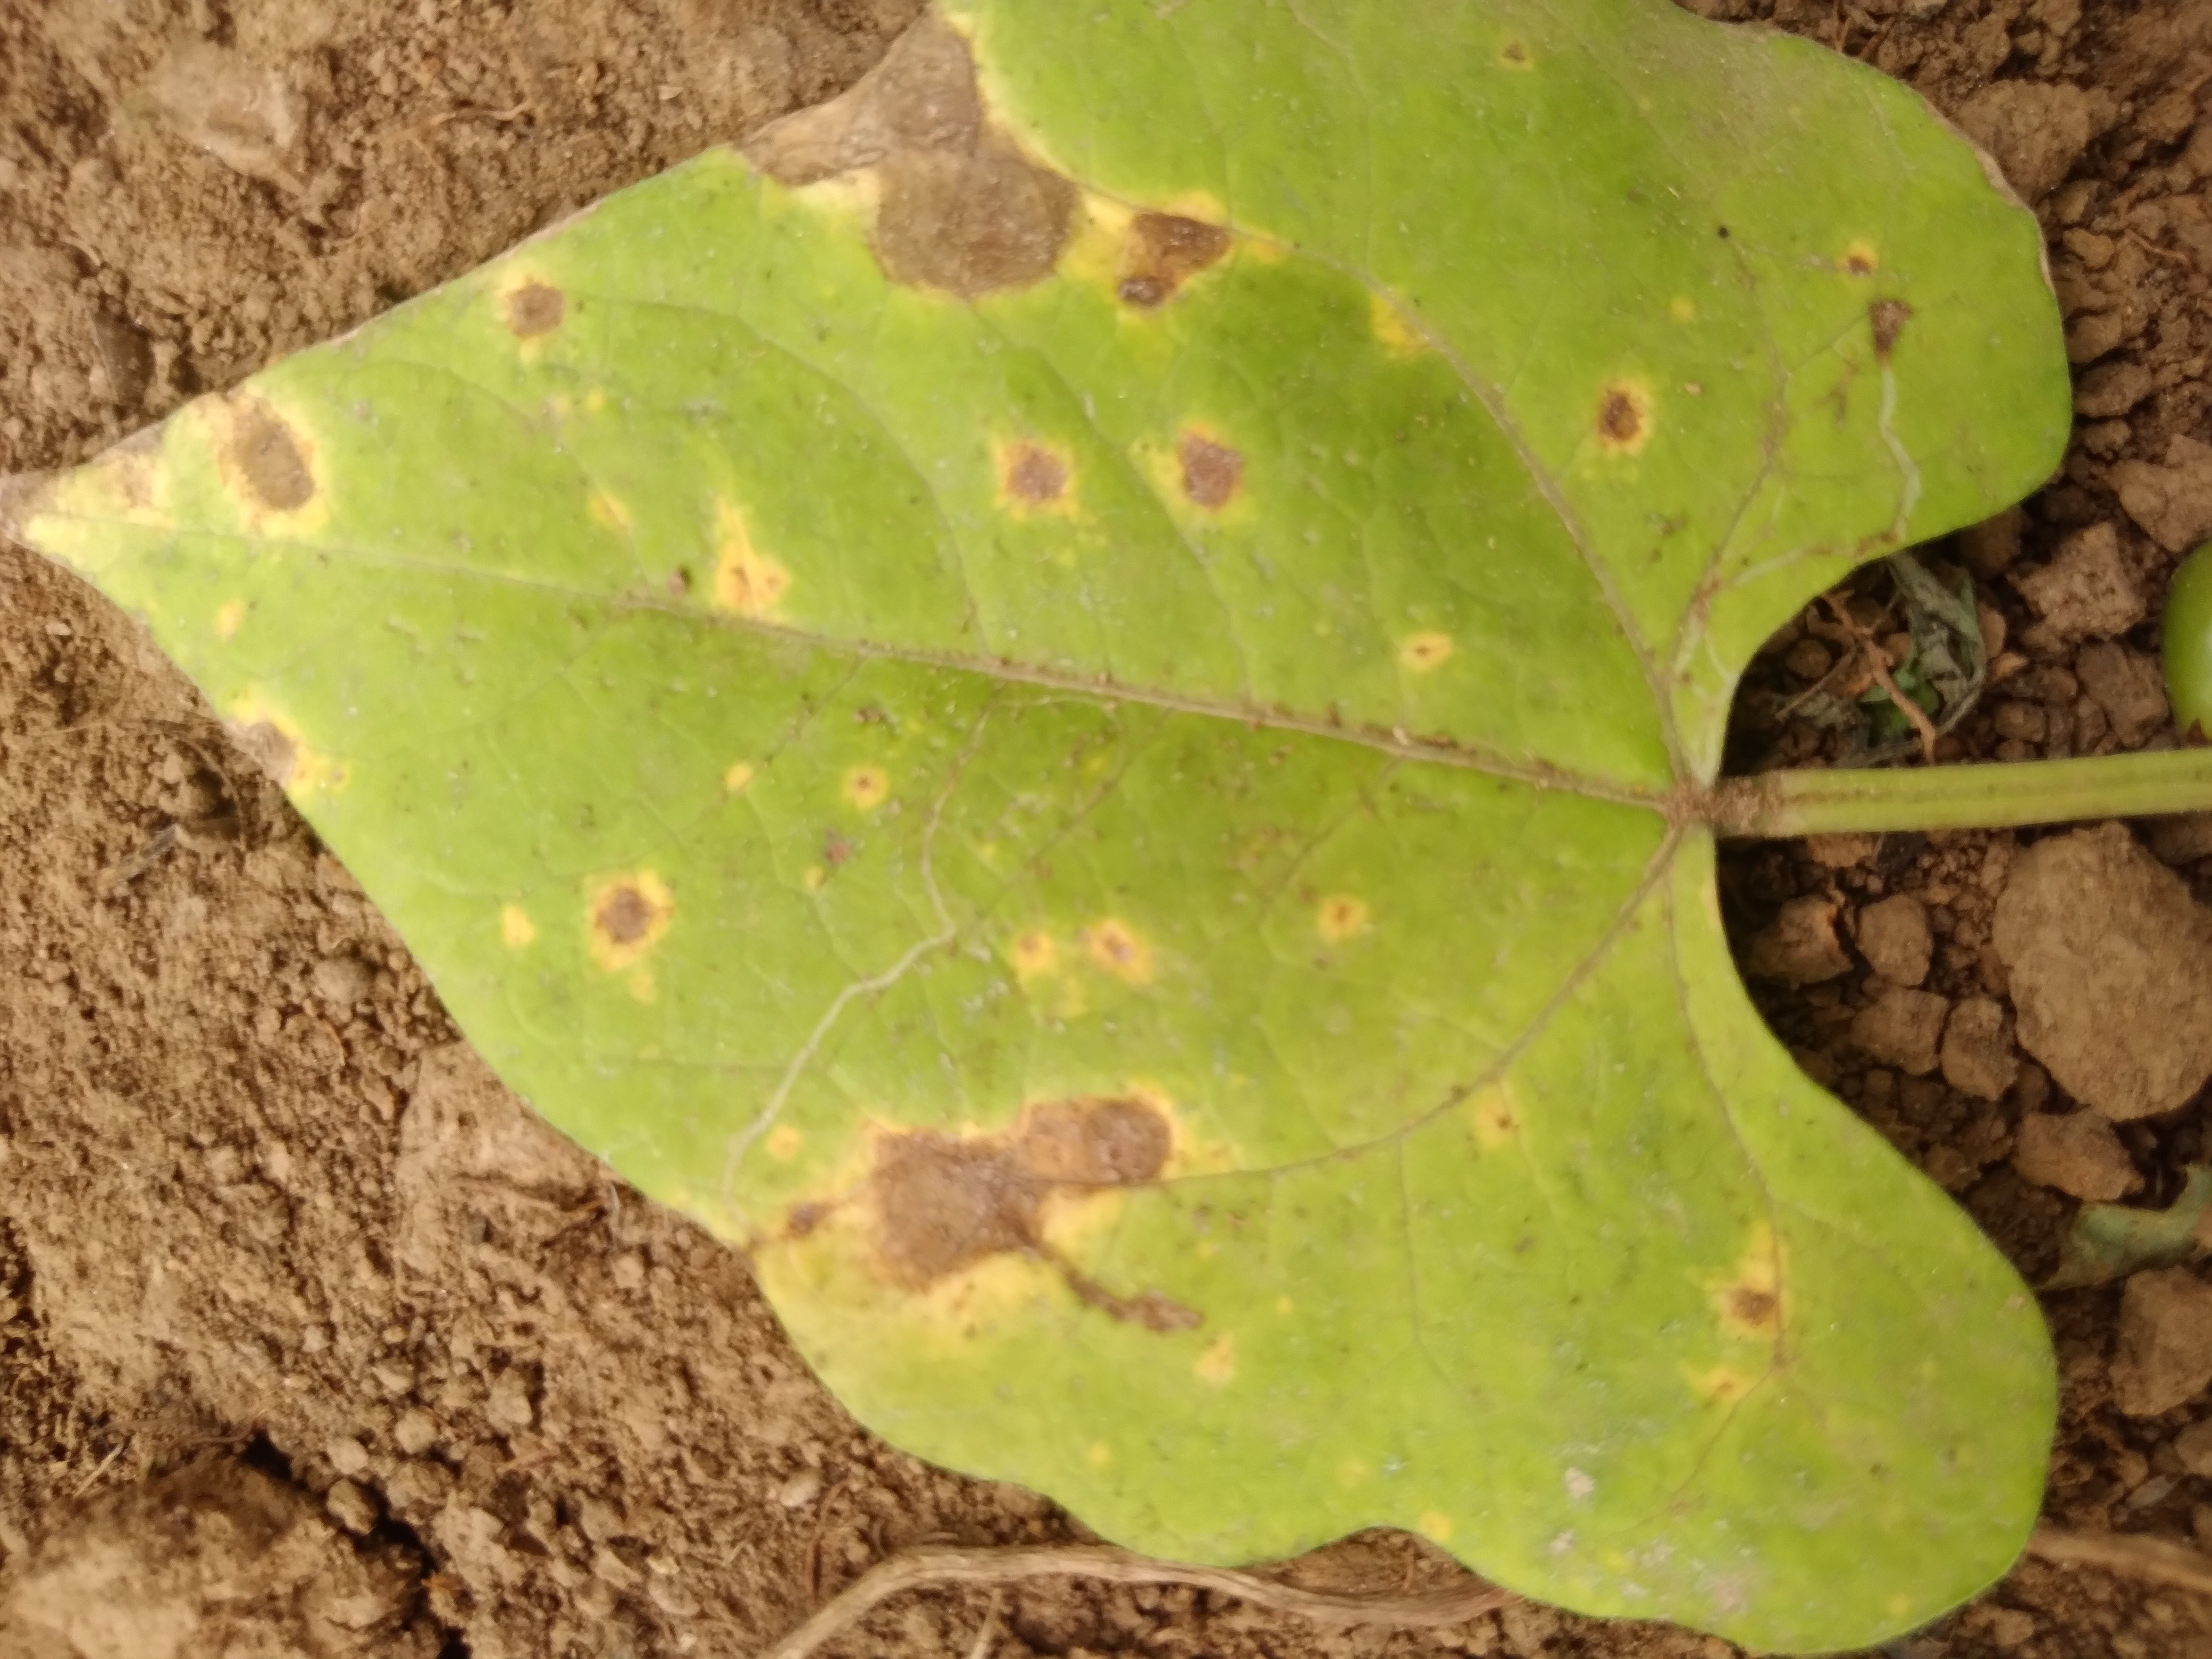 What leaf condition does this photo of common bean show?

rust
